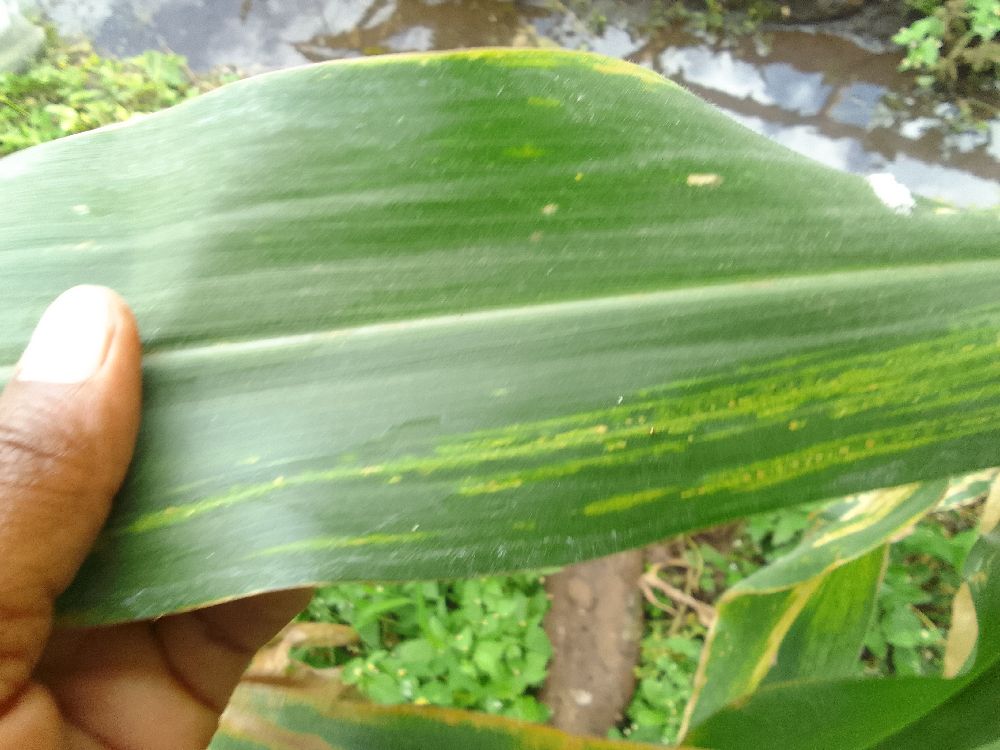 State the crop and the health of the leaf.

maize, maize lethal necrosis
